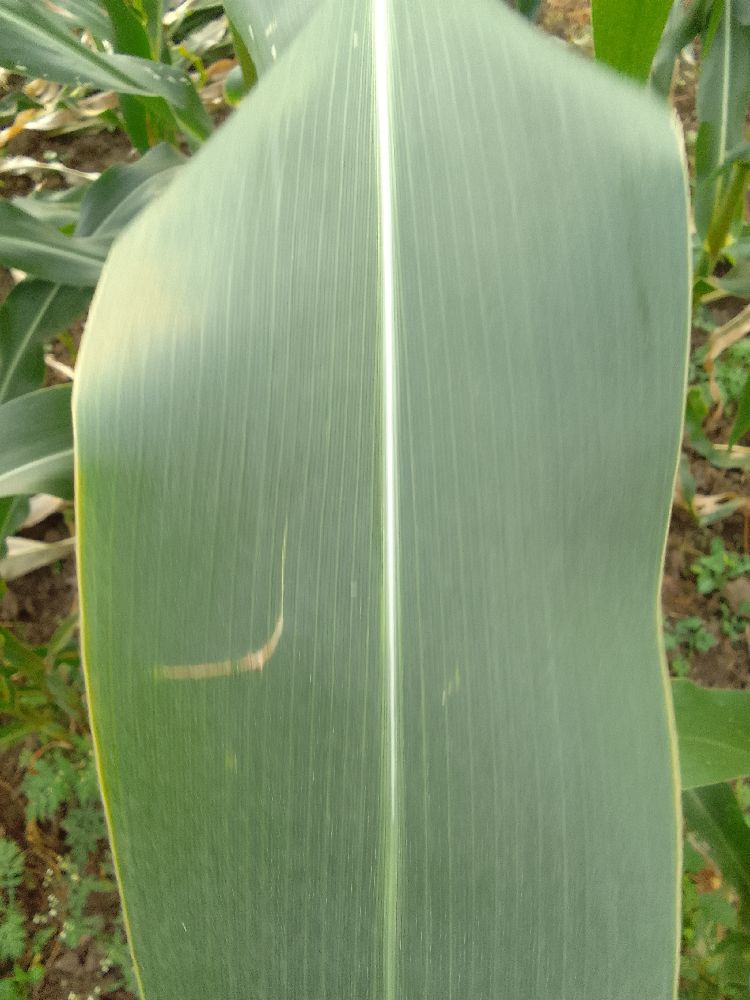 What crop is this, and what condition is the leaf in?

maize, healthy
